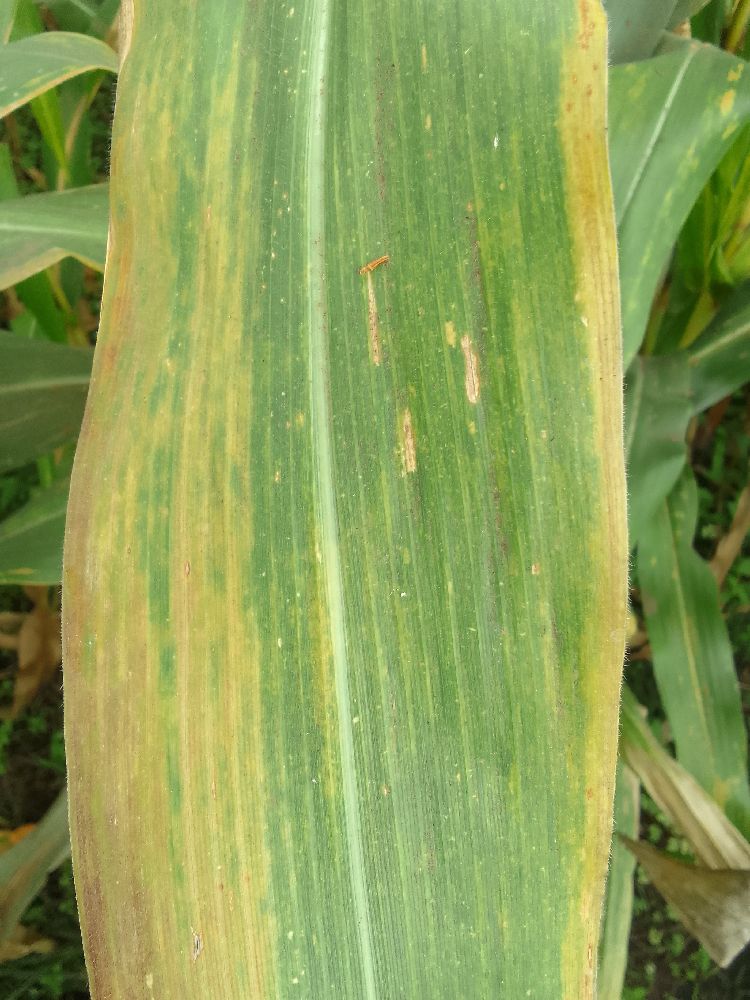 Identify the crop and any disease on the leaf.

maize, maize lethal necrosis
